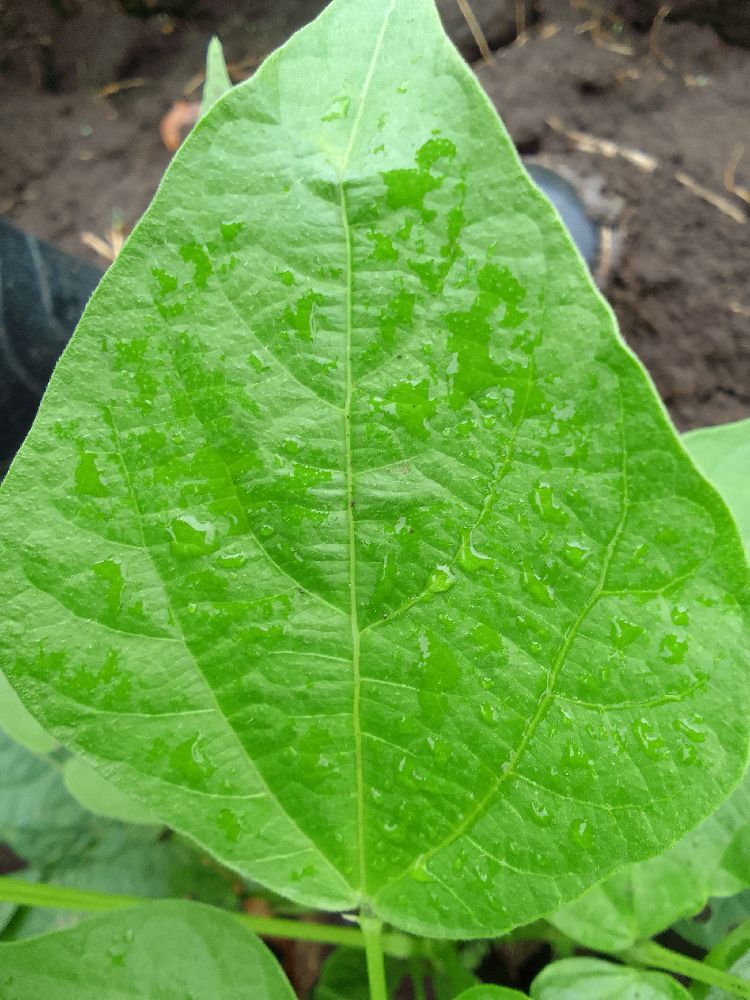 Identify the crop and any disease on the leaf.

common bean, healthy
